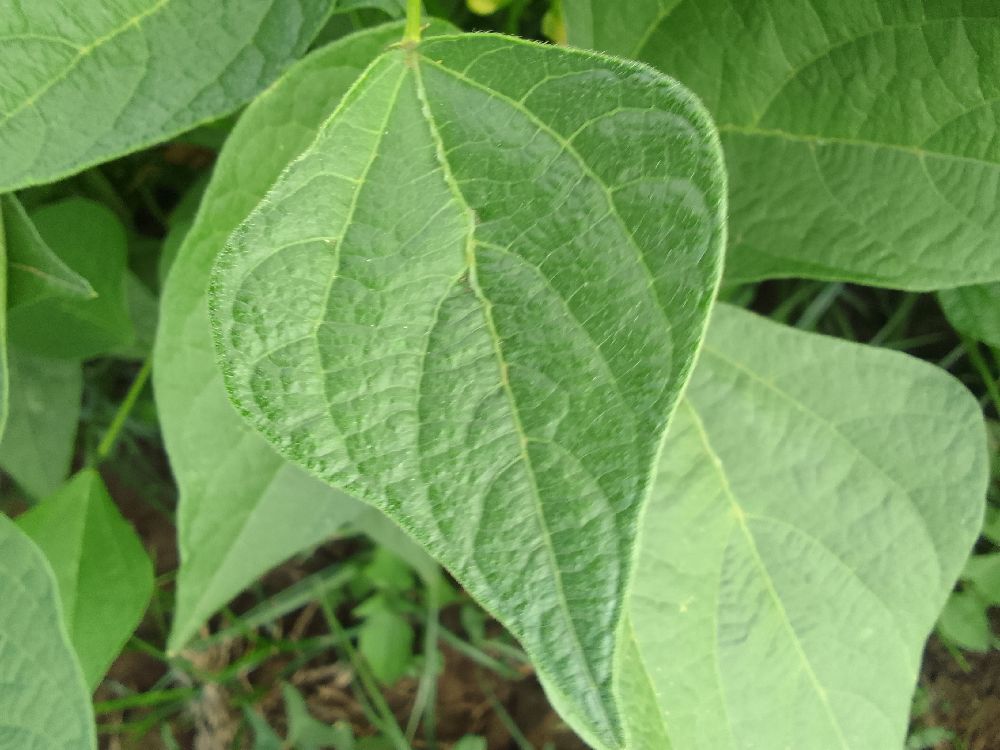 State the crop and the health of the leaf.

common bean, healthy
